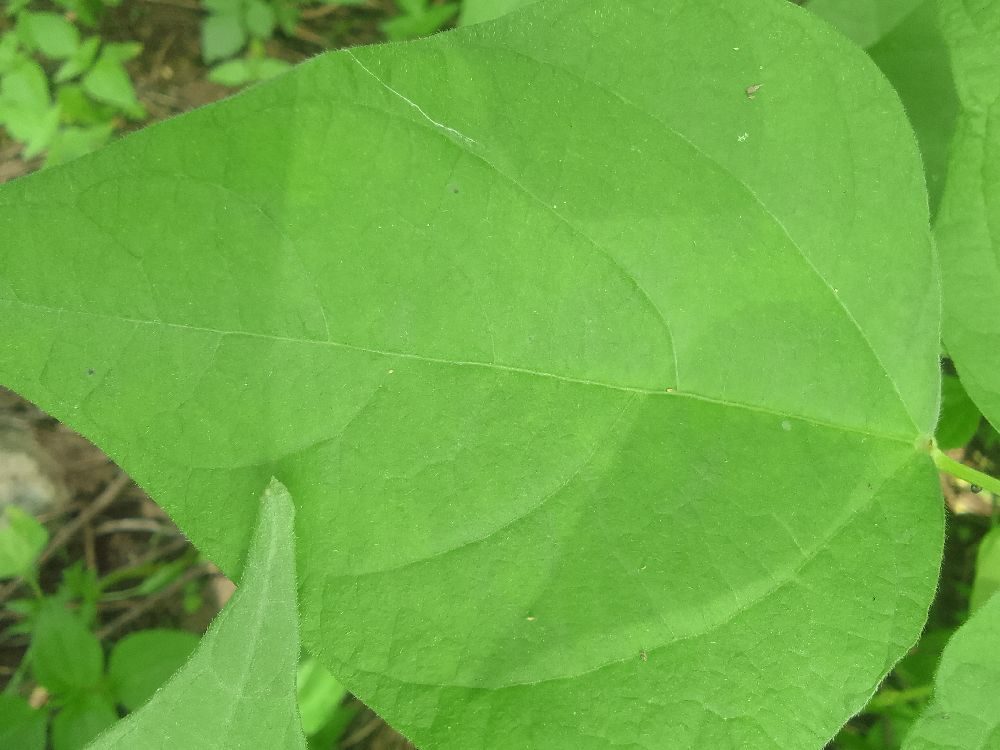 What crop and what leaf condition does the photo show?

common bean, healthy
